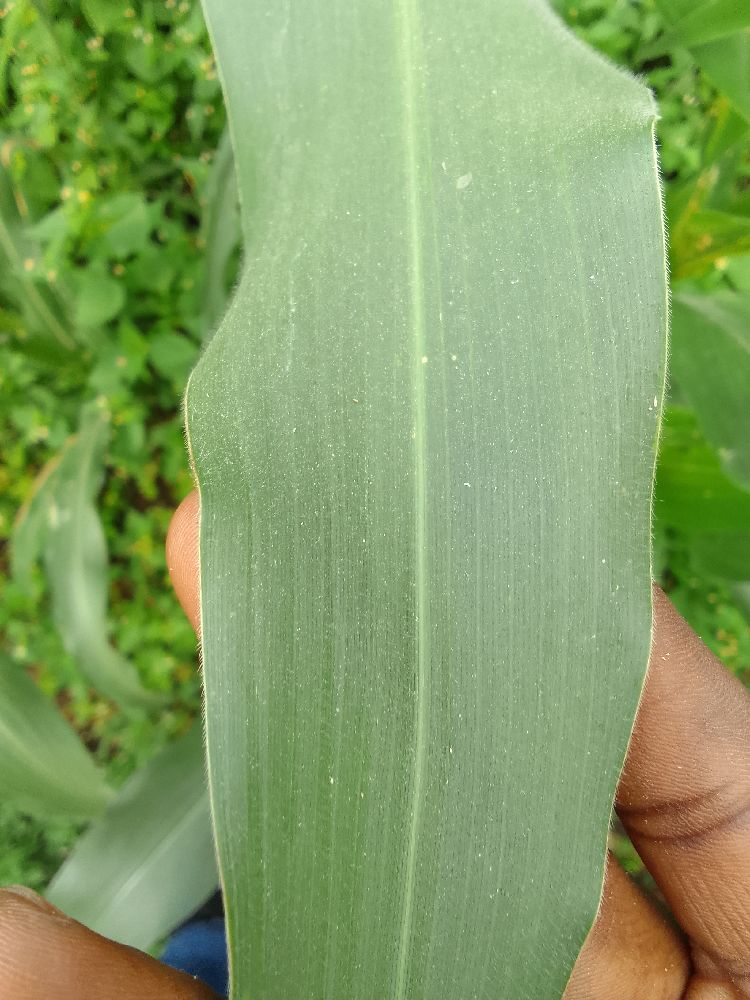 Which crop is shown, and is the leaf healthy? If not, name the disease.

maize, healthy
